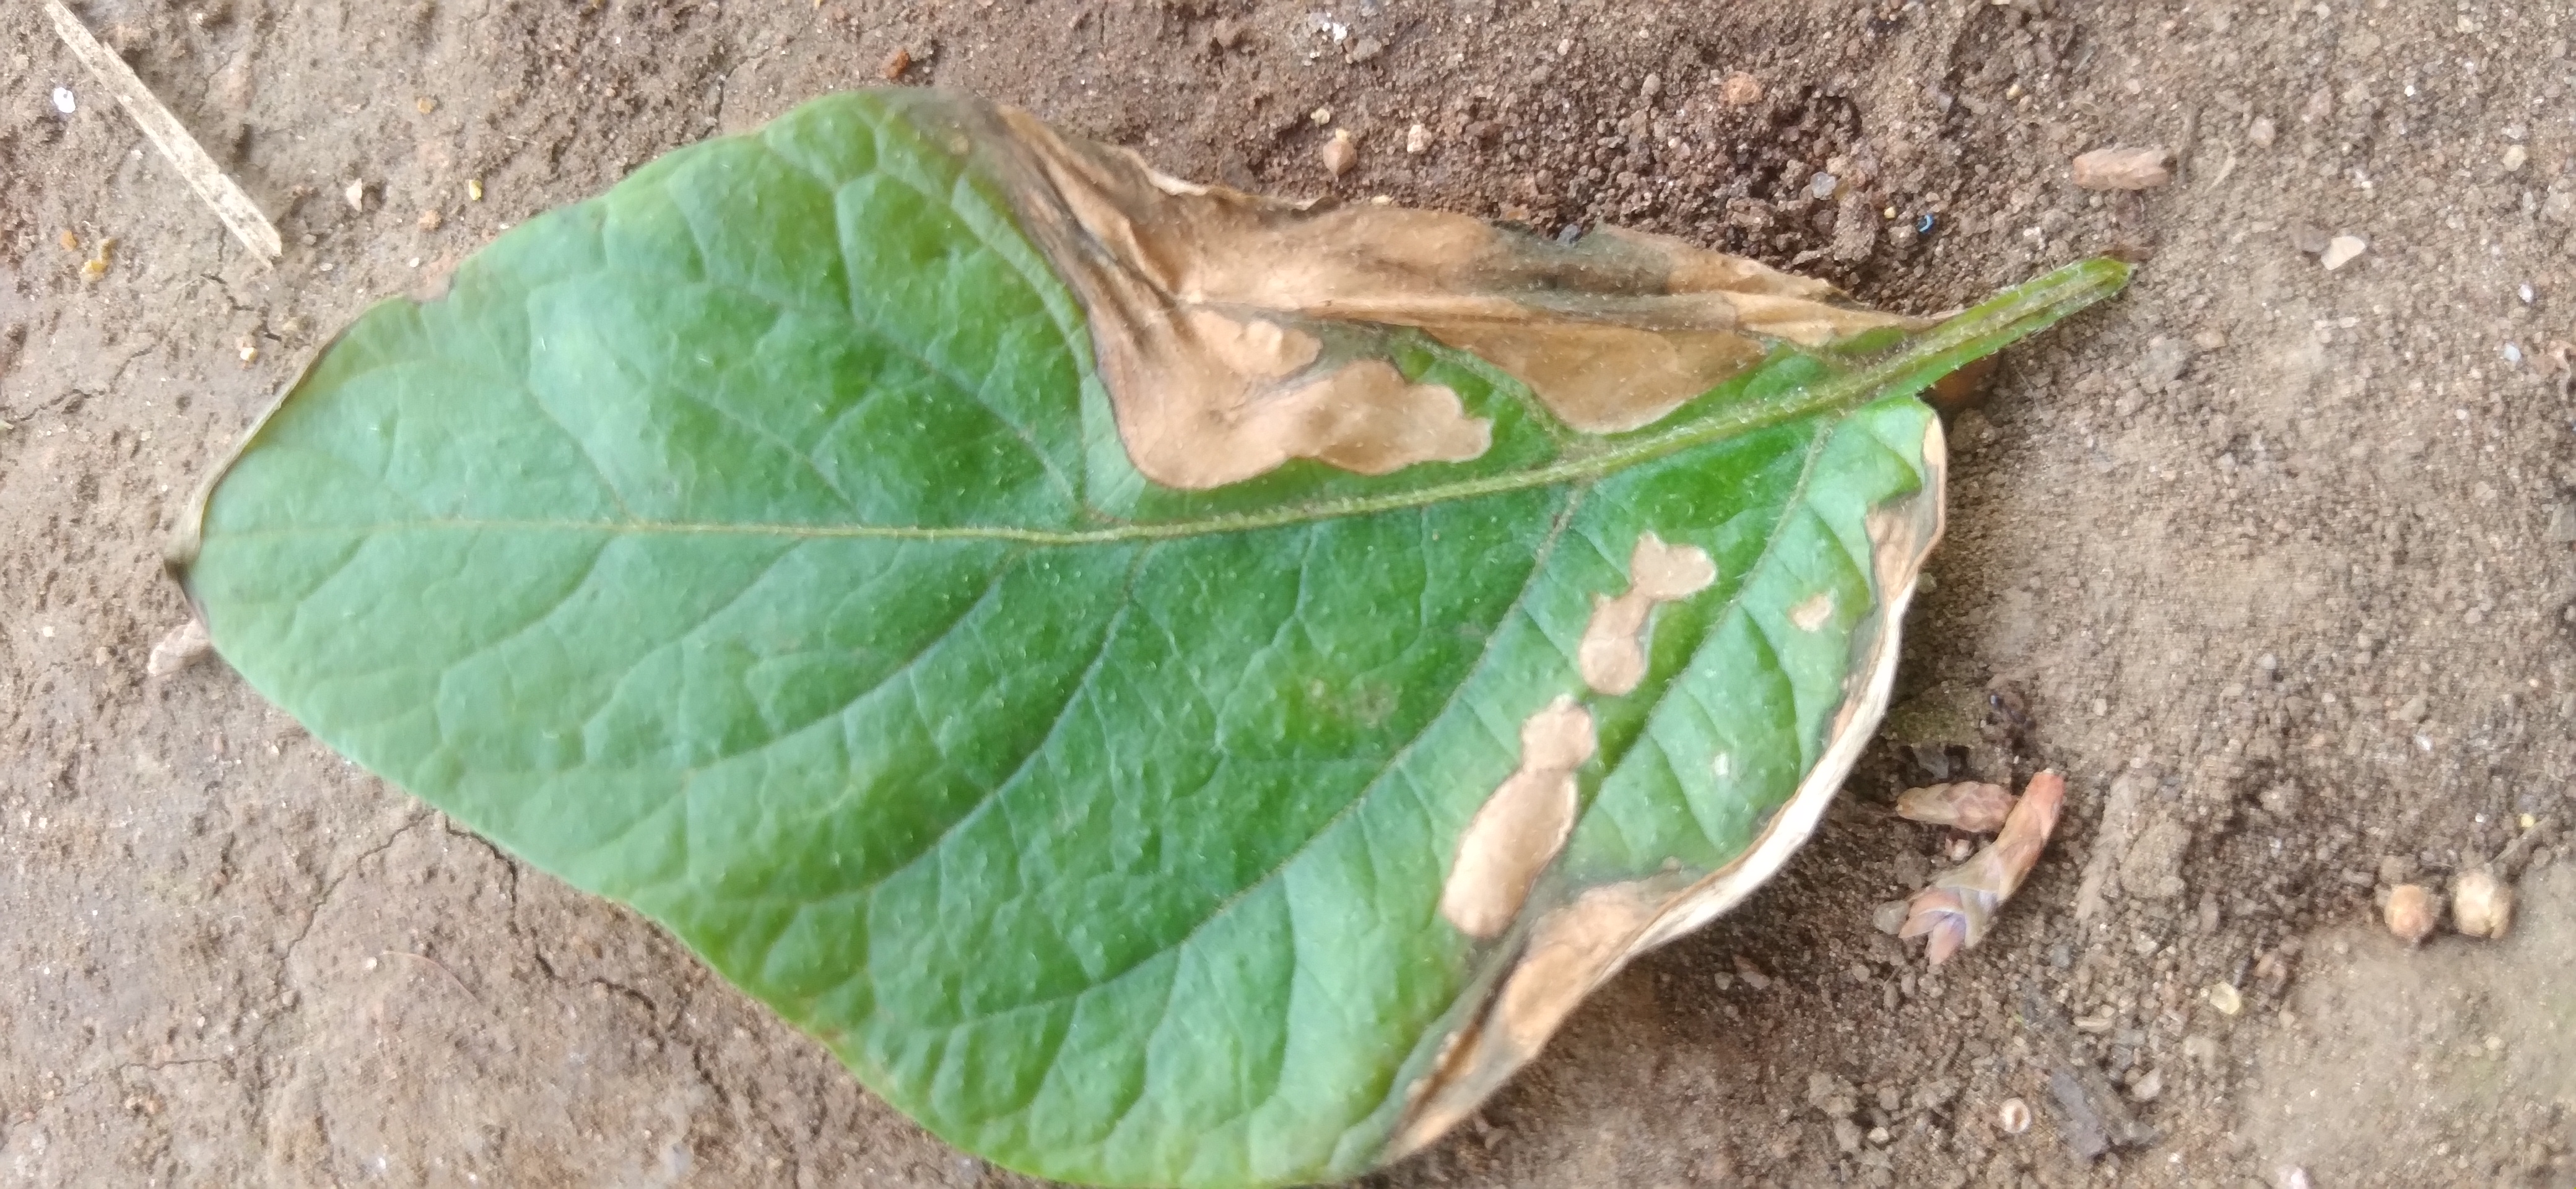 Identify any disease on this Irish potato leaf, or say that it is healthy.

early blight
